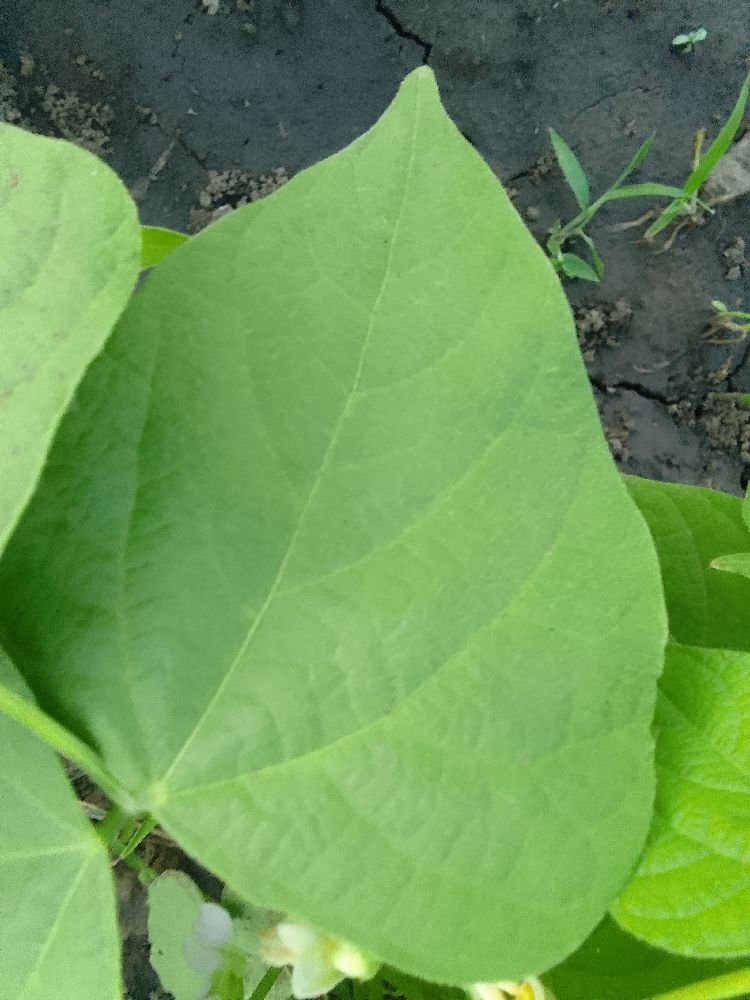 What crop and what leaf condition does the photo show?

common bean, healthy
